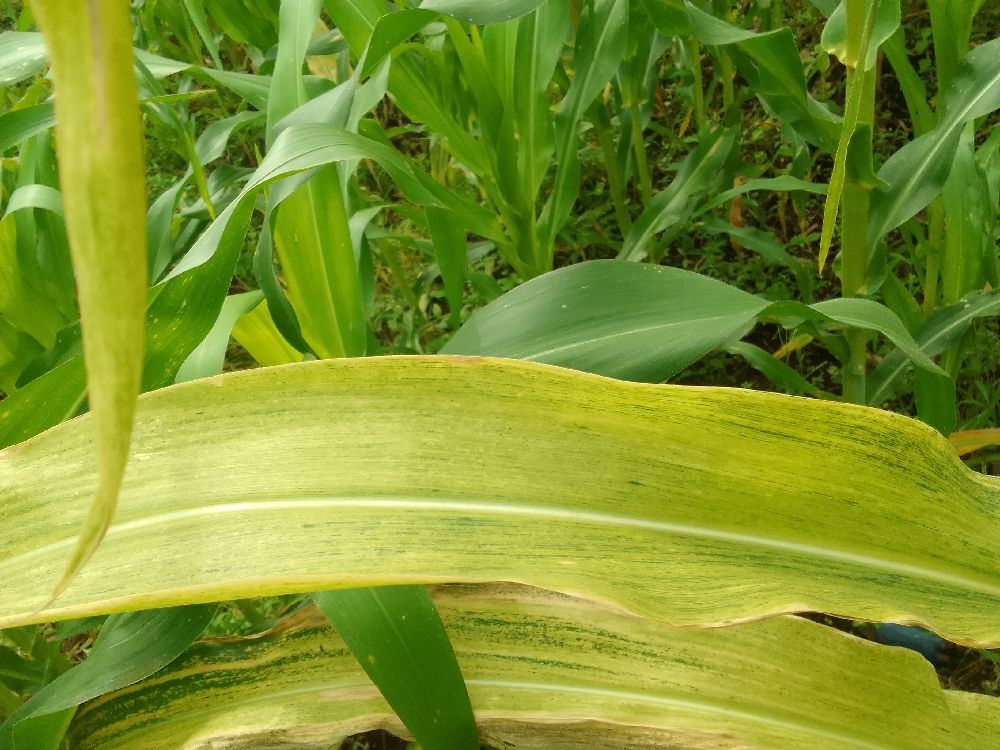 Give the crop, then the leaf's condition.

maize, maize lethal necrosis
